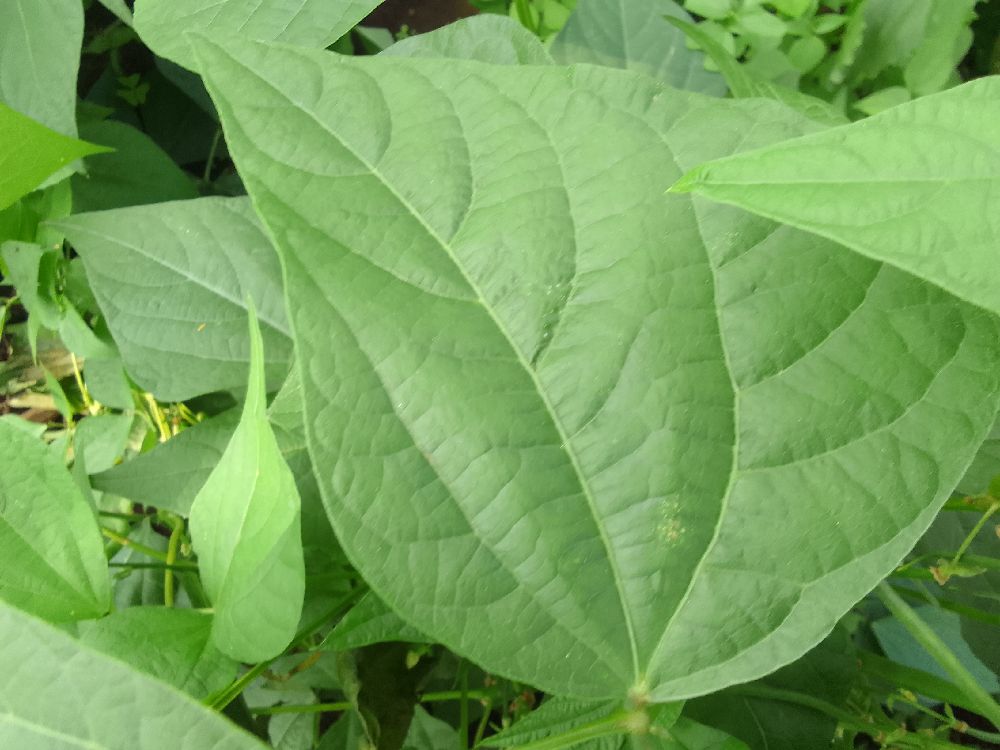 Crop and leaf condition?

common bean, healthy
